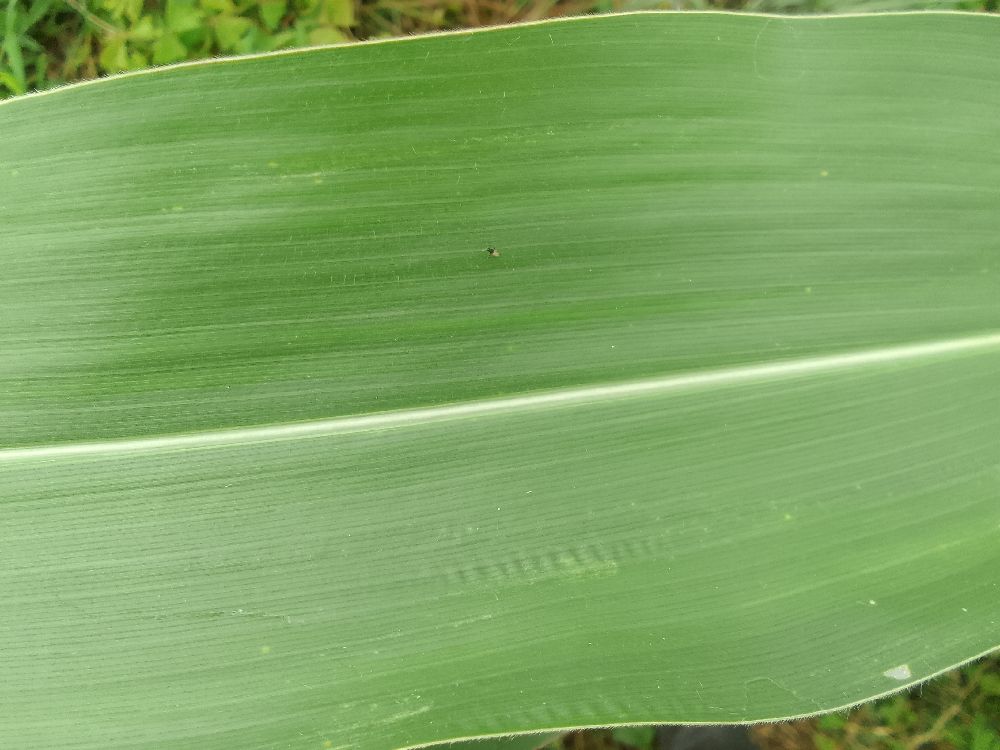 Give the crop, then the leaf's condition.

maize, healthy
